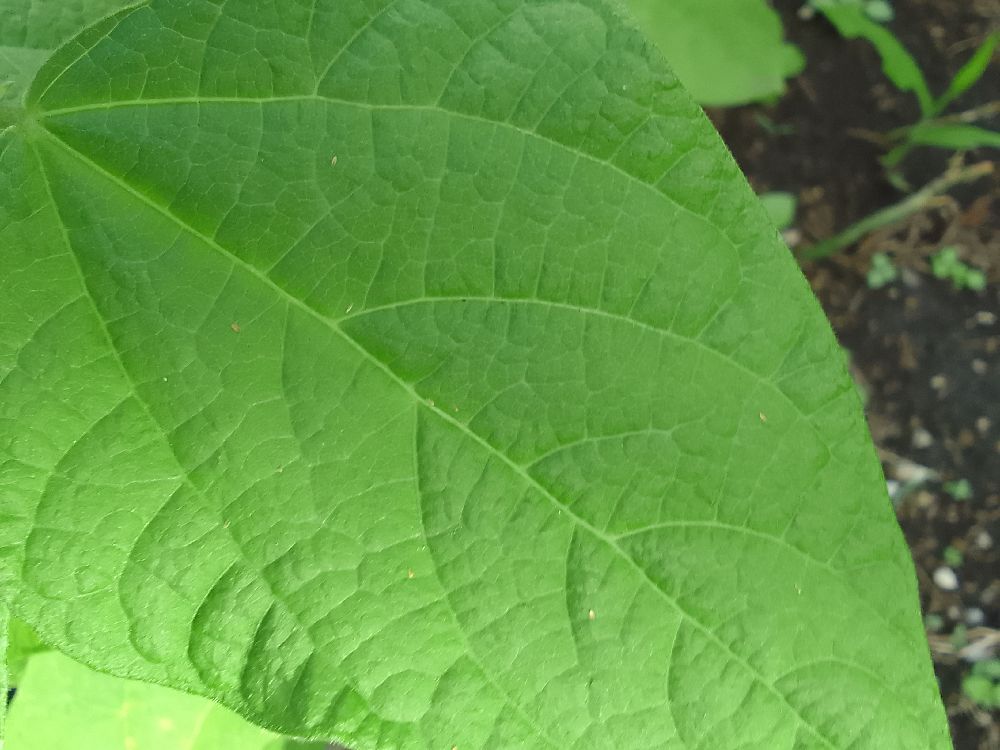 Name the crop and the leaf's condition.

common bean, healthy
